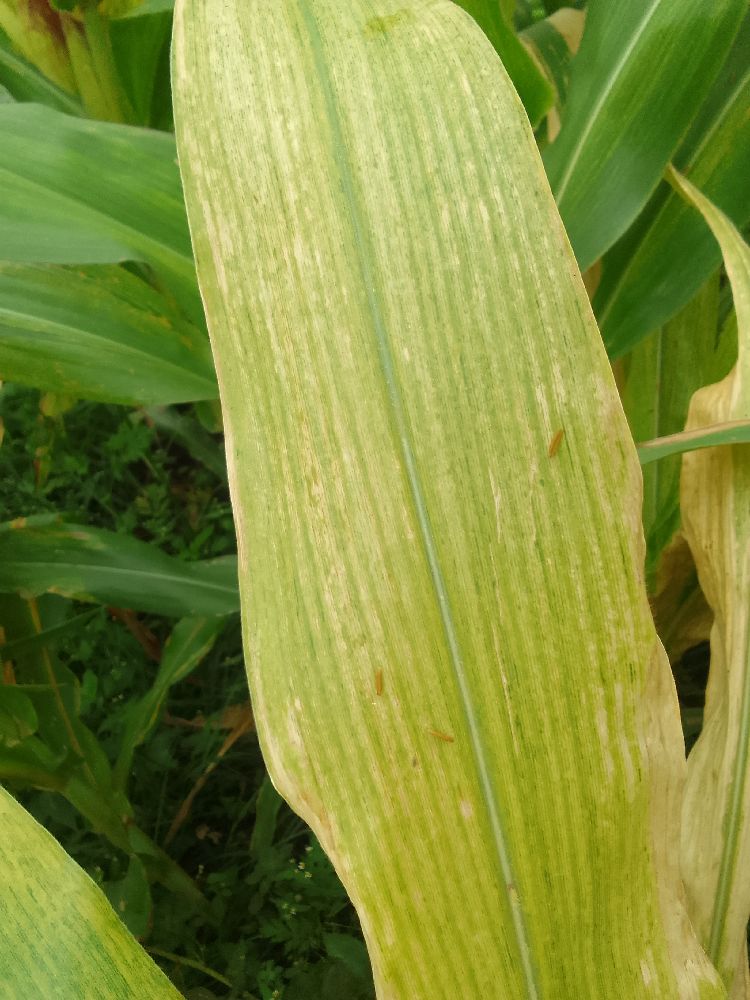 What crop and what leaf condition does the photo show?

maize, maize lethal necrosis
